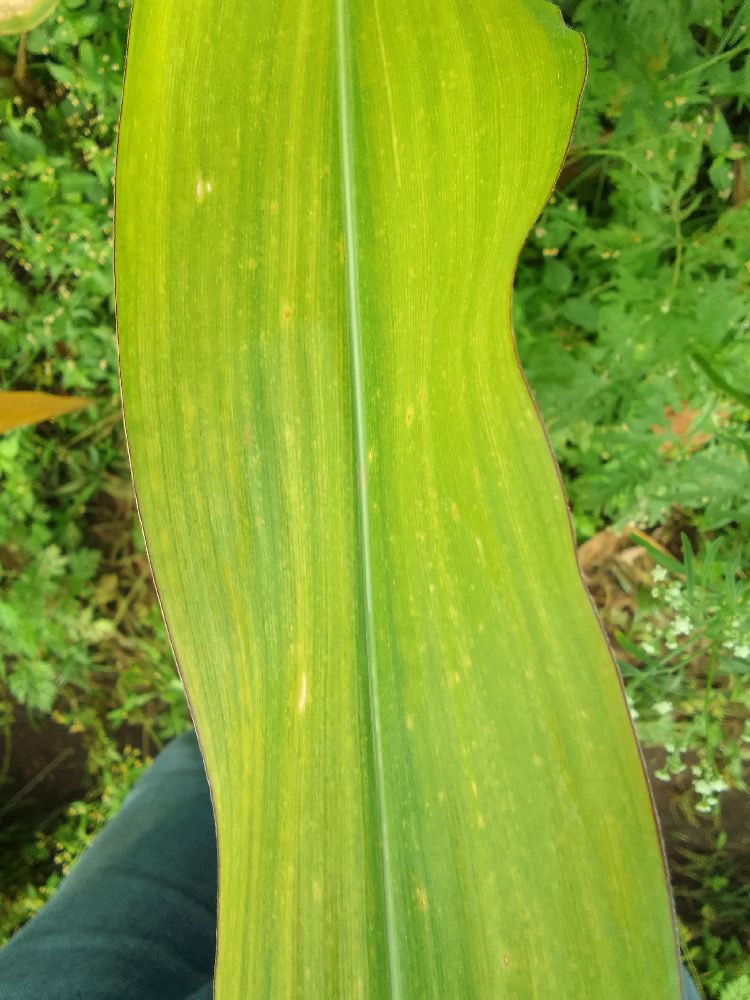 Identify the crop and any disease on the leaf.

maize, maize lethal necrosis
